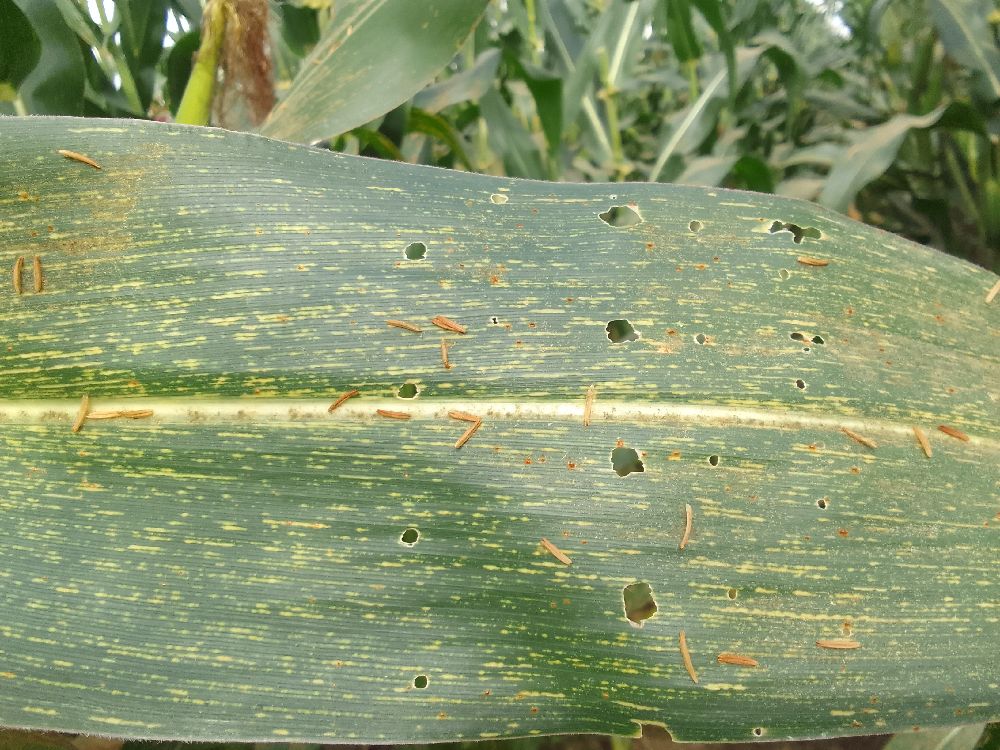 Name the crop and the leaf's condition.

maize, maize streak virus
